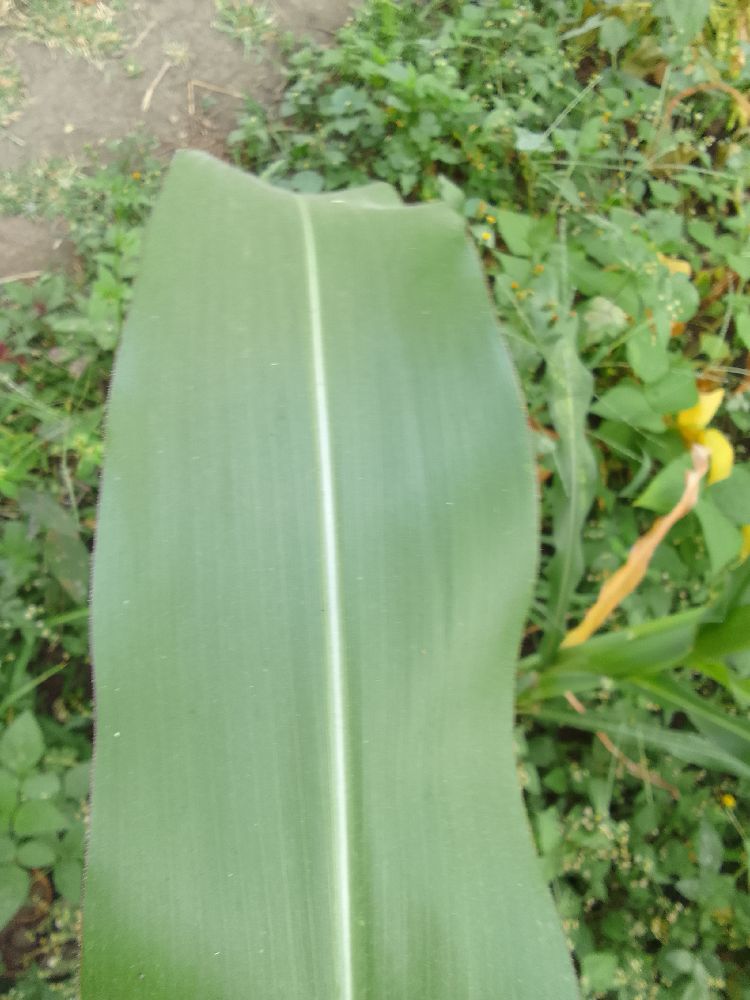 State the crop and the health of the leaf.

maize, healthy
